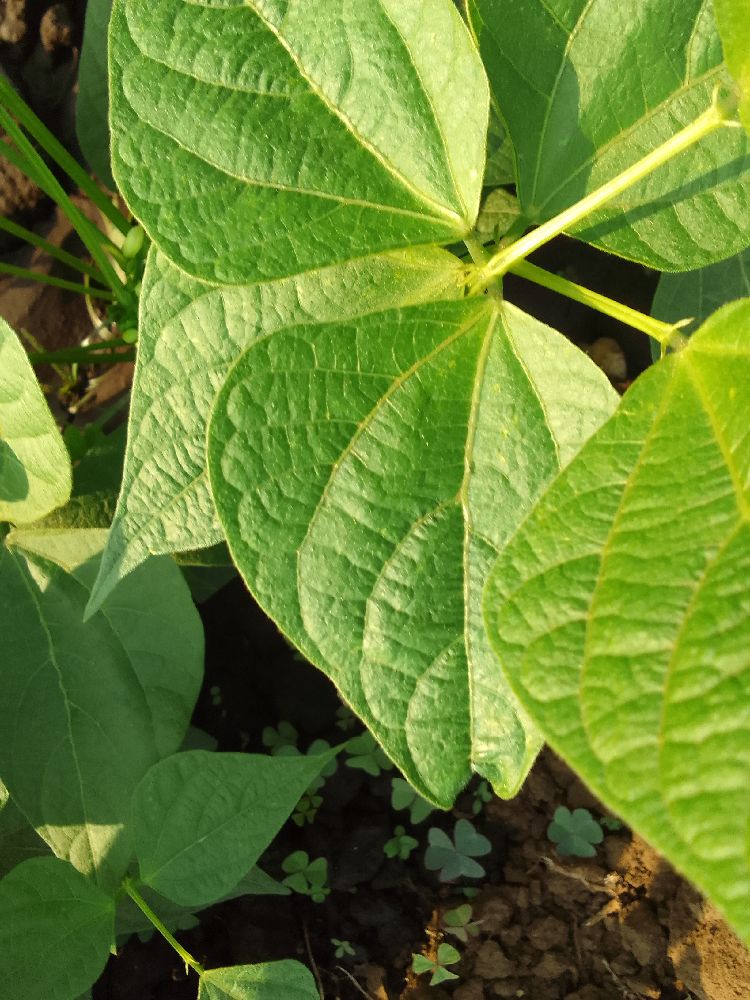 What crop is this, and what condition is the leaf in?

common bean, healthy
